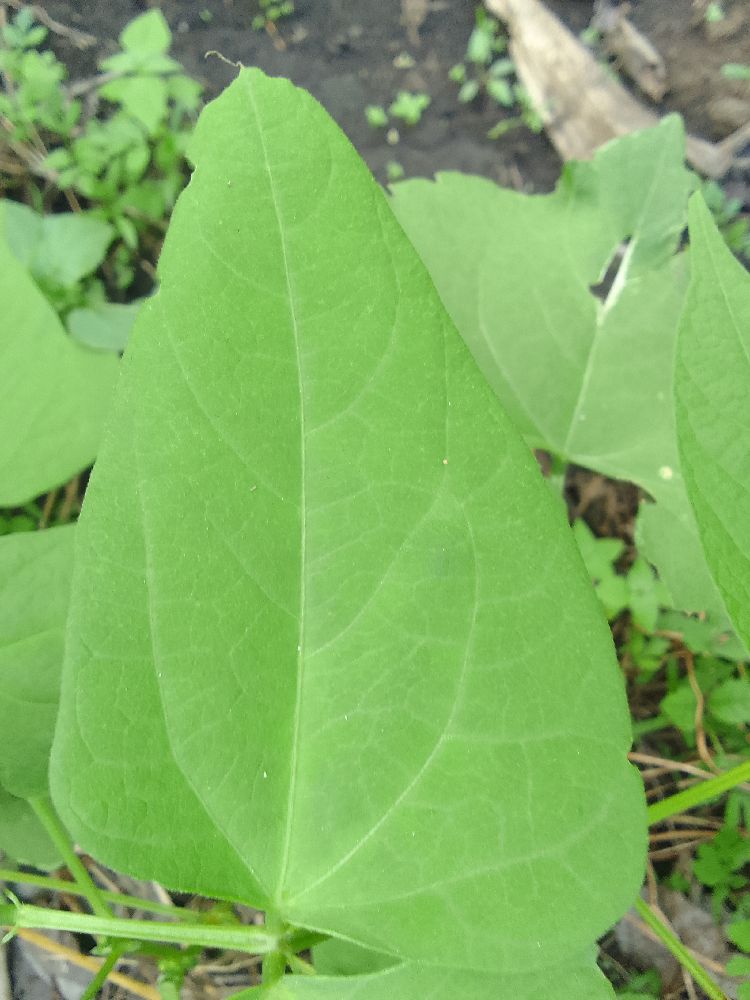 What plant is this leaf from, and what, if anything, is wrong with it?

common bean, healthy
